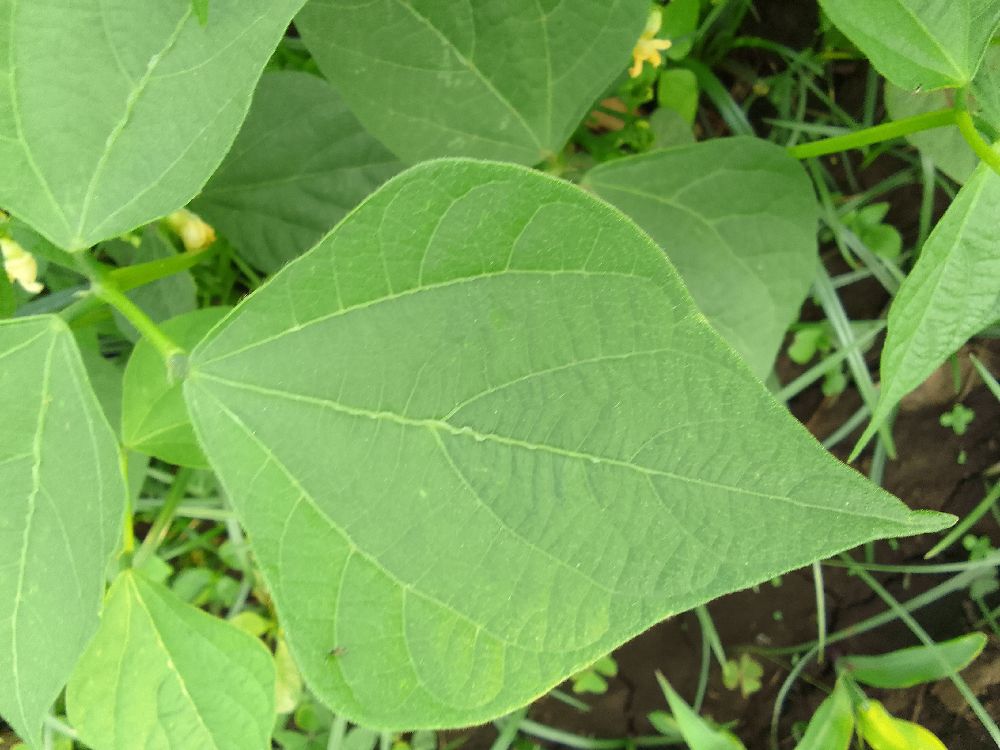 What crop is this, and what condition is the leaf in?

common bean, healthy
